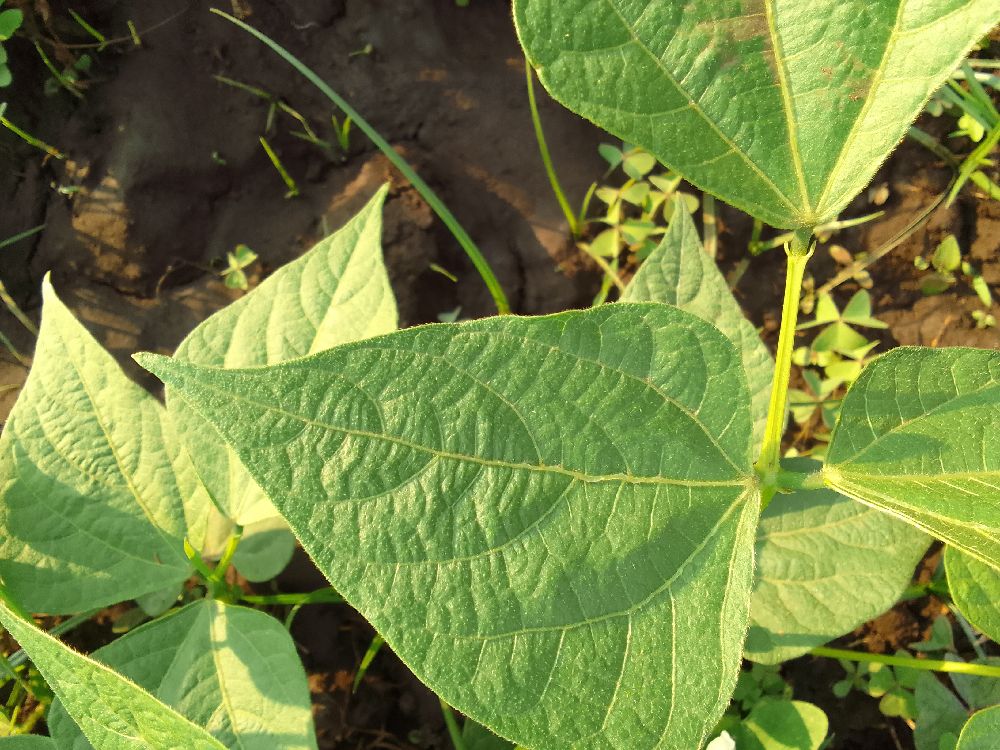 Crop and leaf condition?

common bean, healthy
